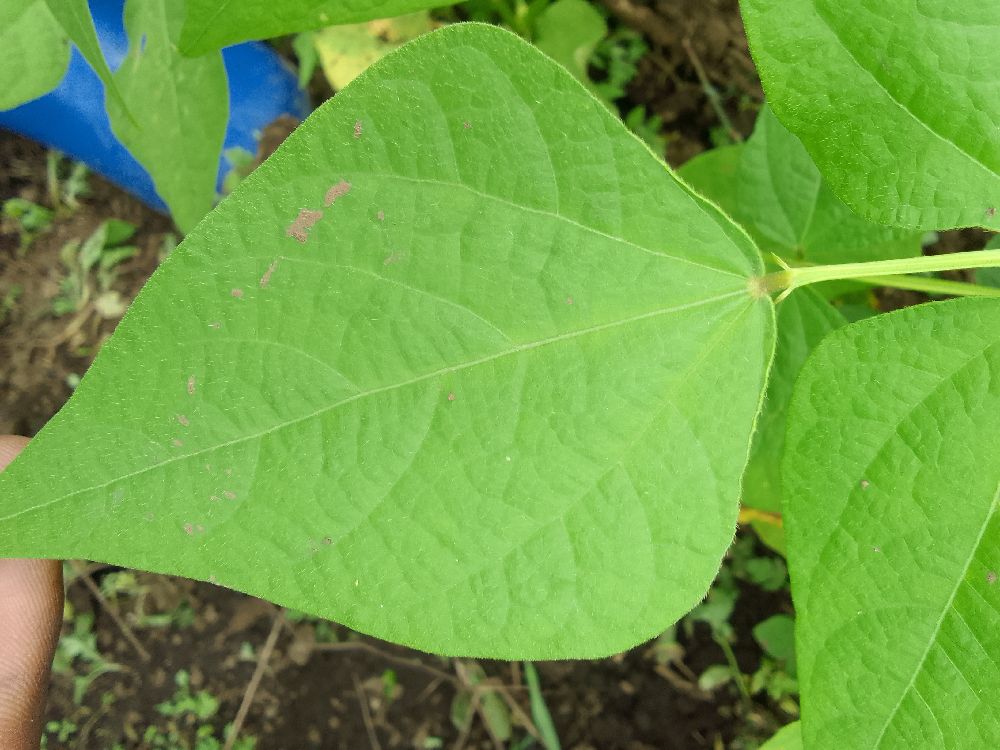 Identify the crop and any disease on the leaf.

common bean, healthy
